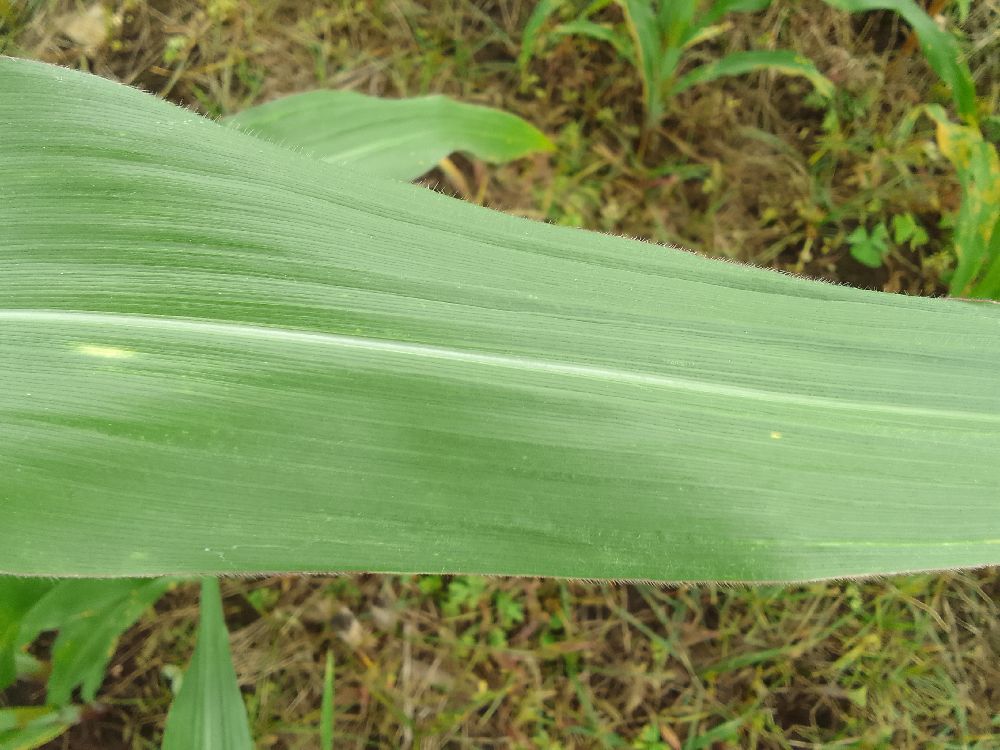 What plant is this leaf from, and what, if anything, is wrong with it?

maize, healthy
